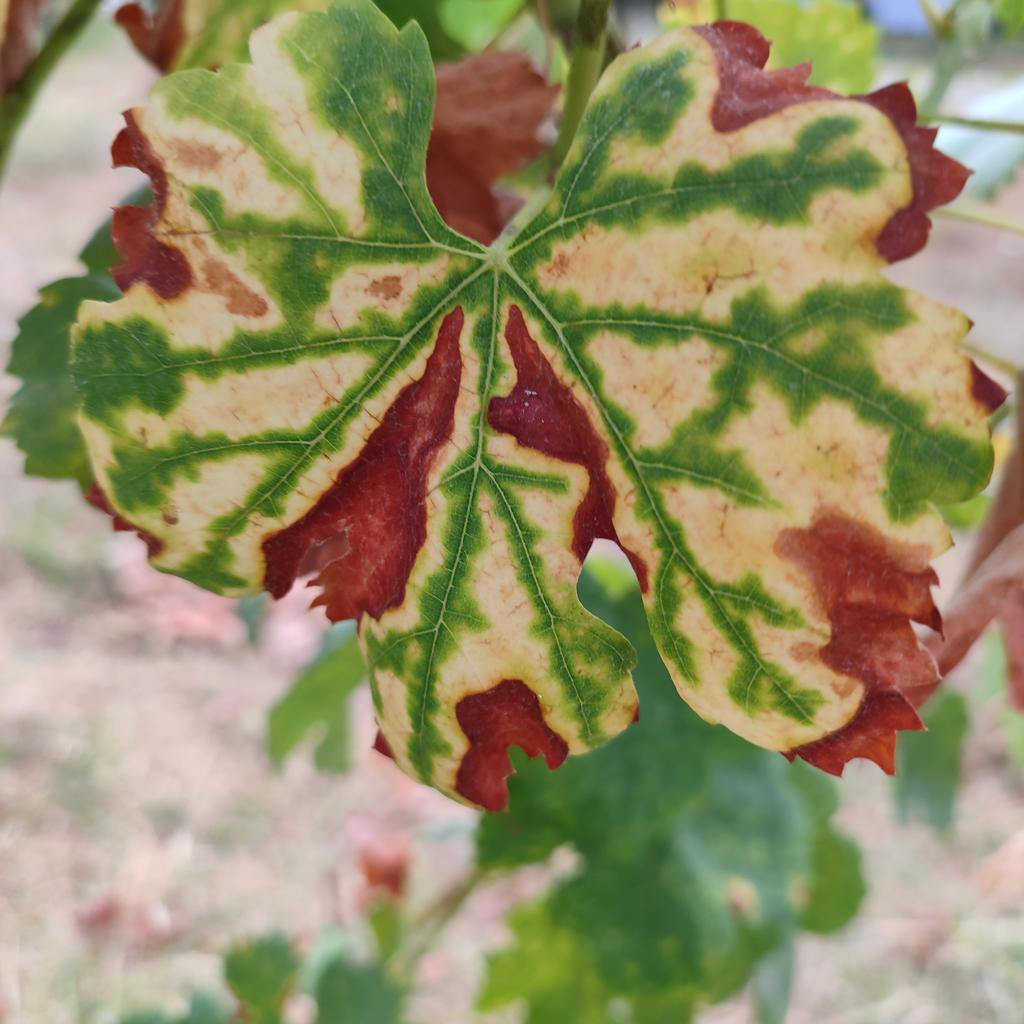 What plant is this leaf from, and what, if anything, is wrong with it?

grapevine, esca complex
